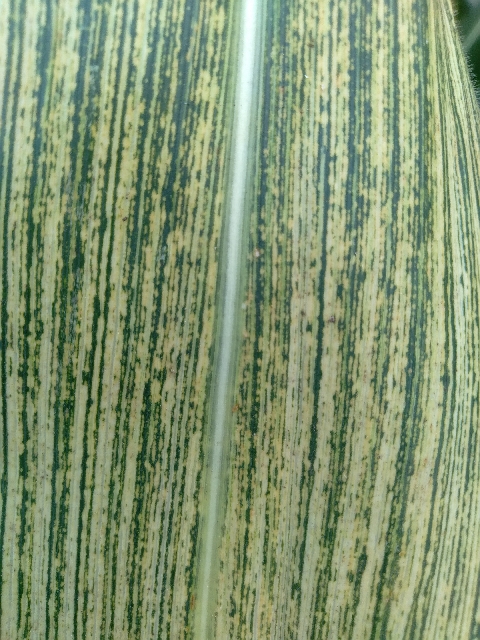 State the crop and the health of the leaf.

maize, maize streak virus
